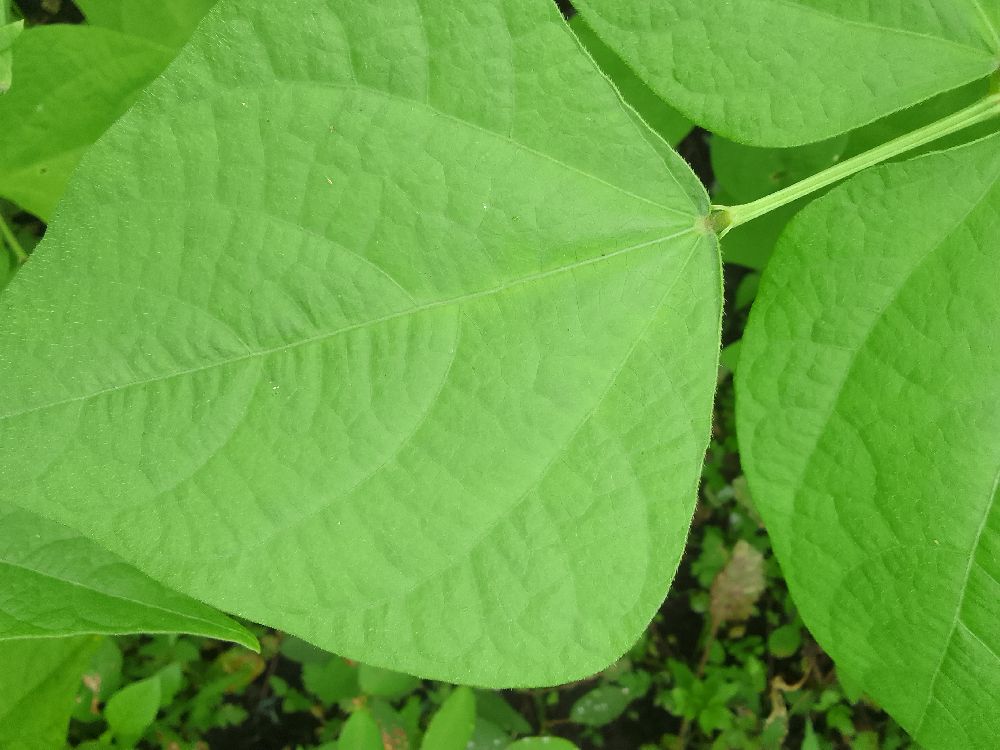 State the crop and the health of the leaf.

common bean, healthy
